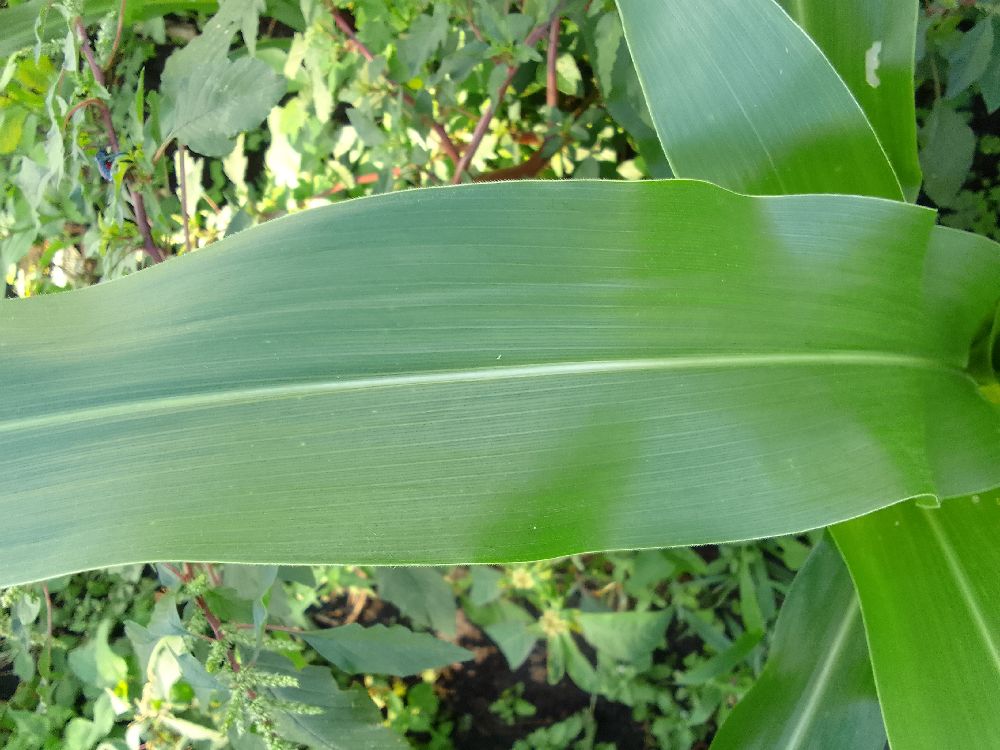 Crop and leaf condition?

maize, healthy
